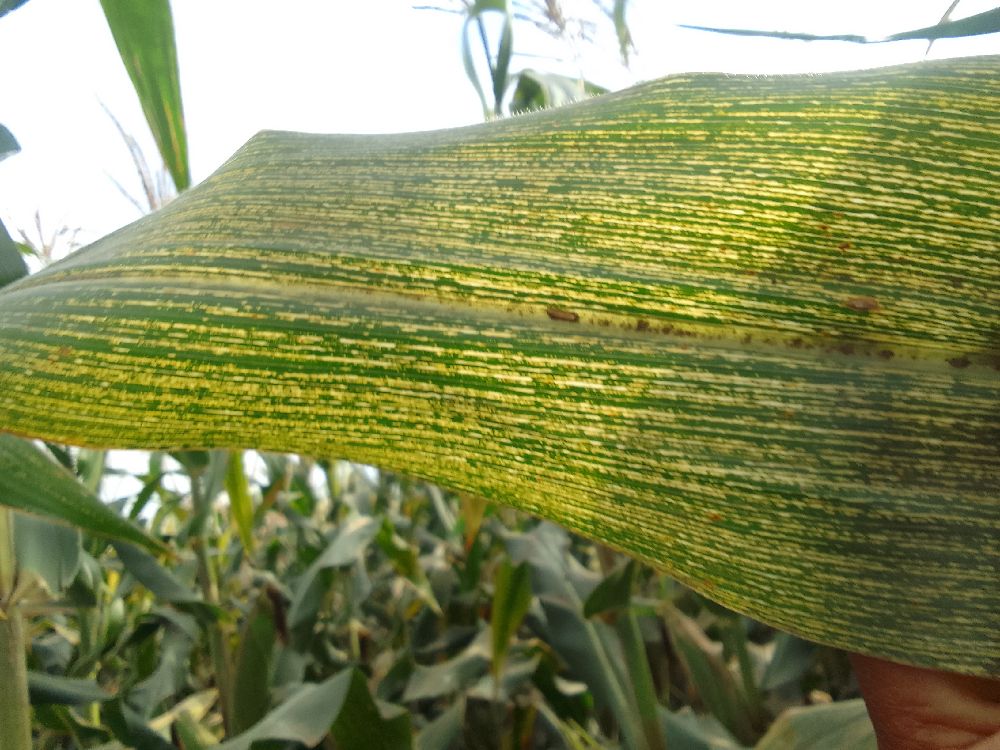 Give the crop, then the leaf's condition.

maize, maize streak virus
